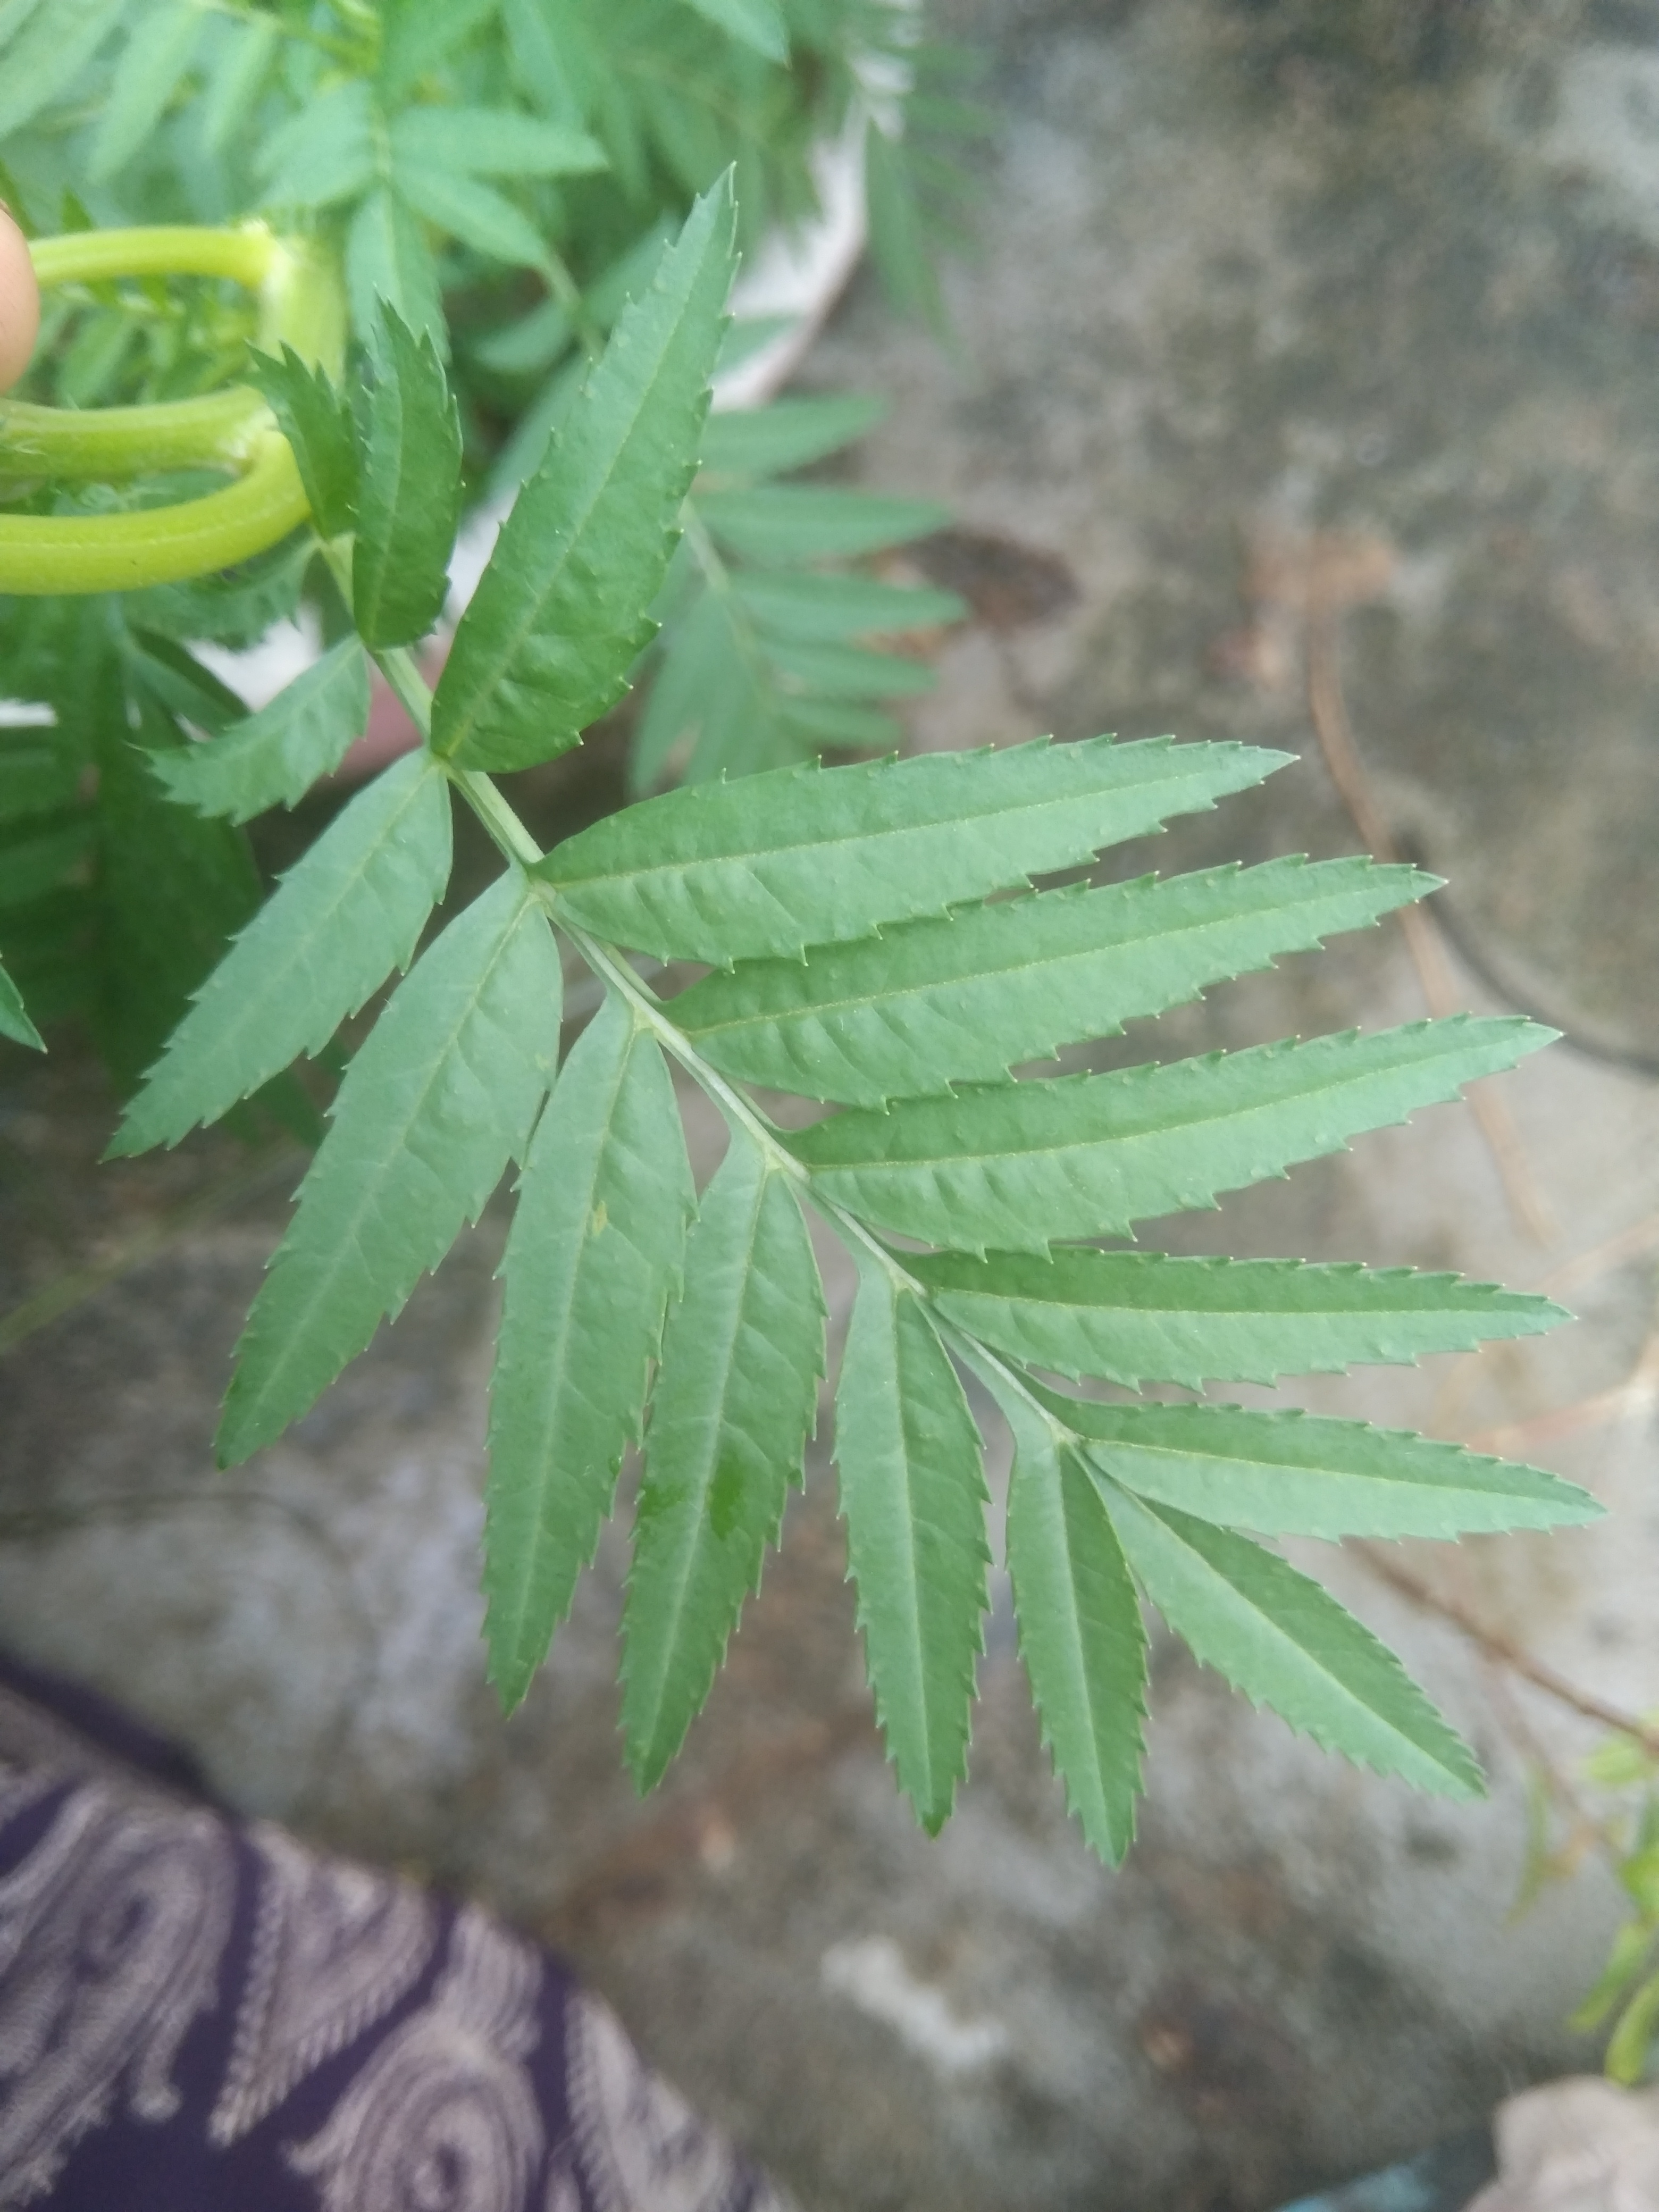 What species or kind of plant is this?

marigold
